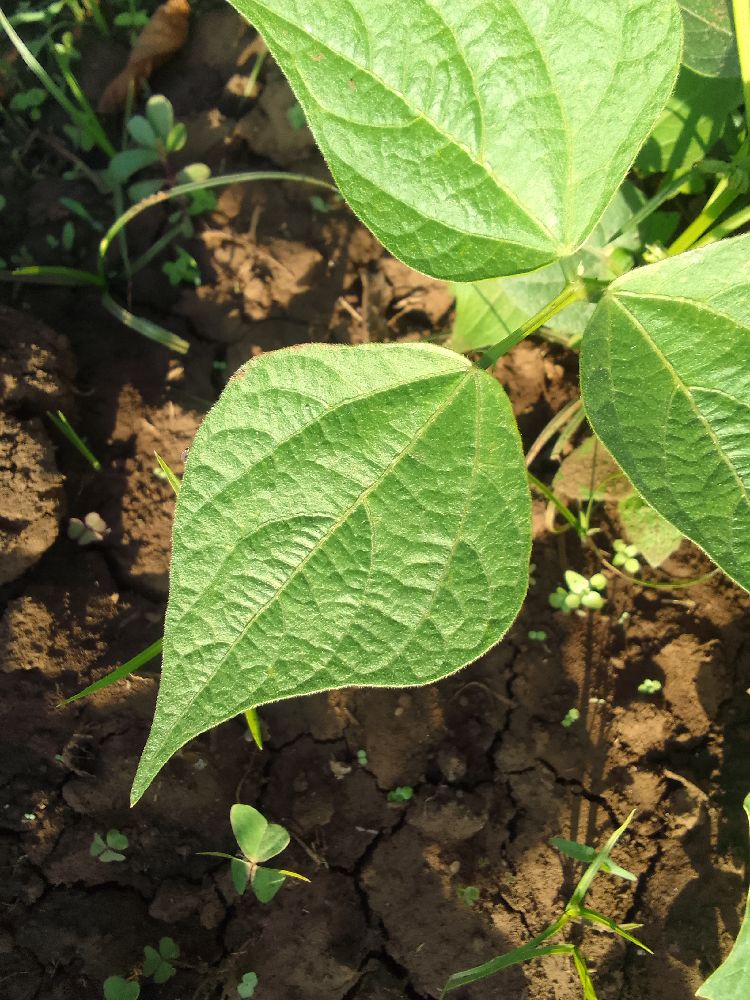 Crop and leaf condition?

common bean, healthy
